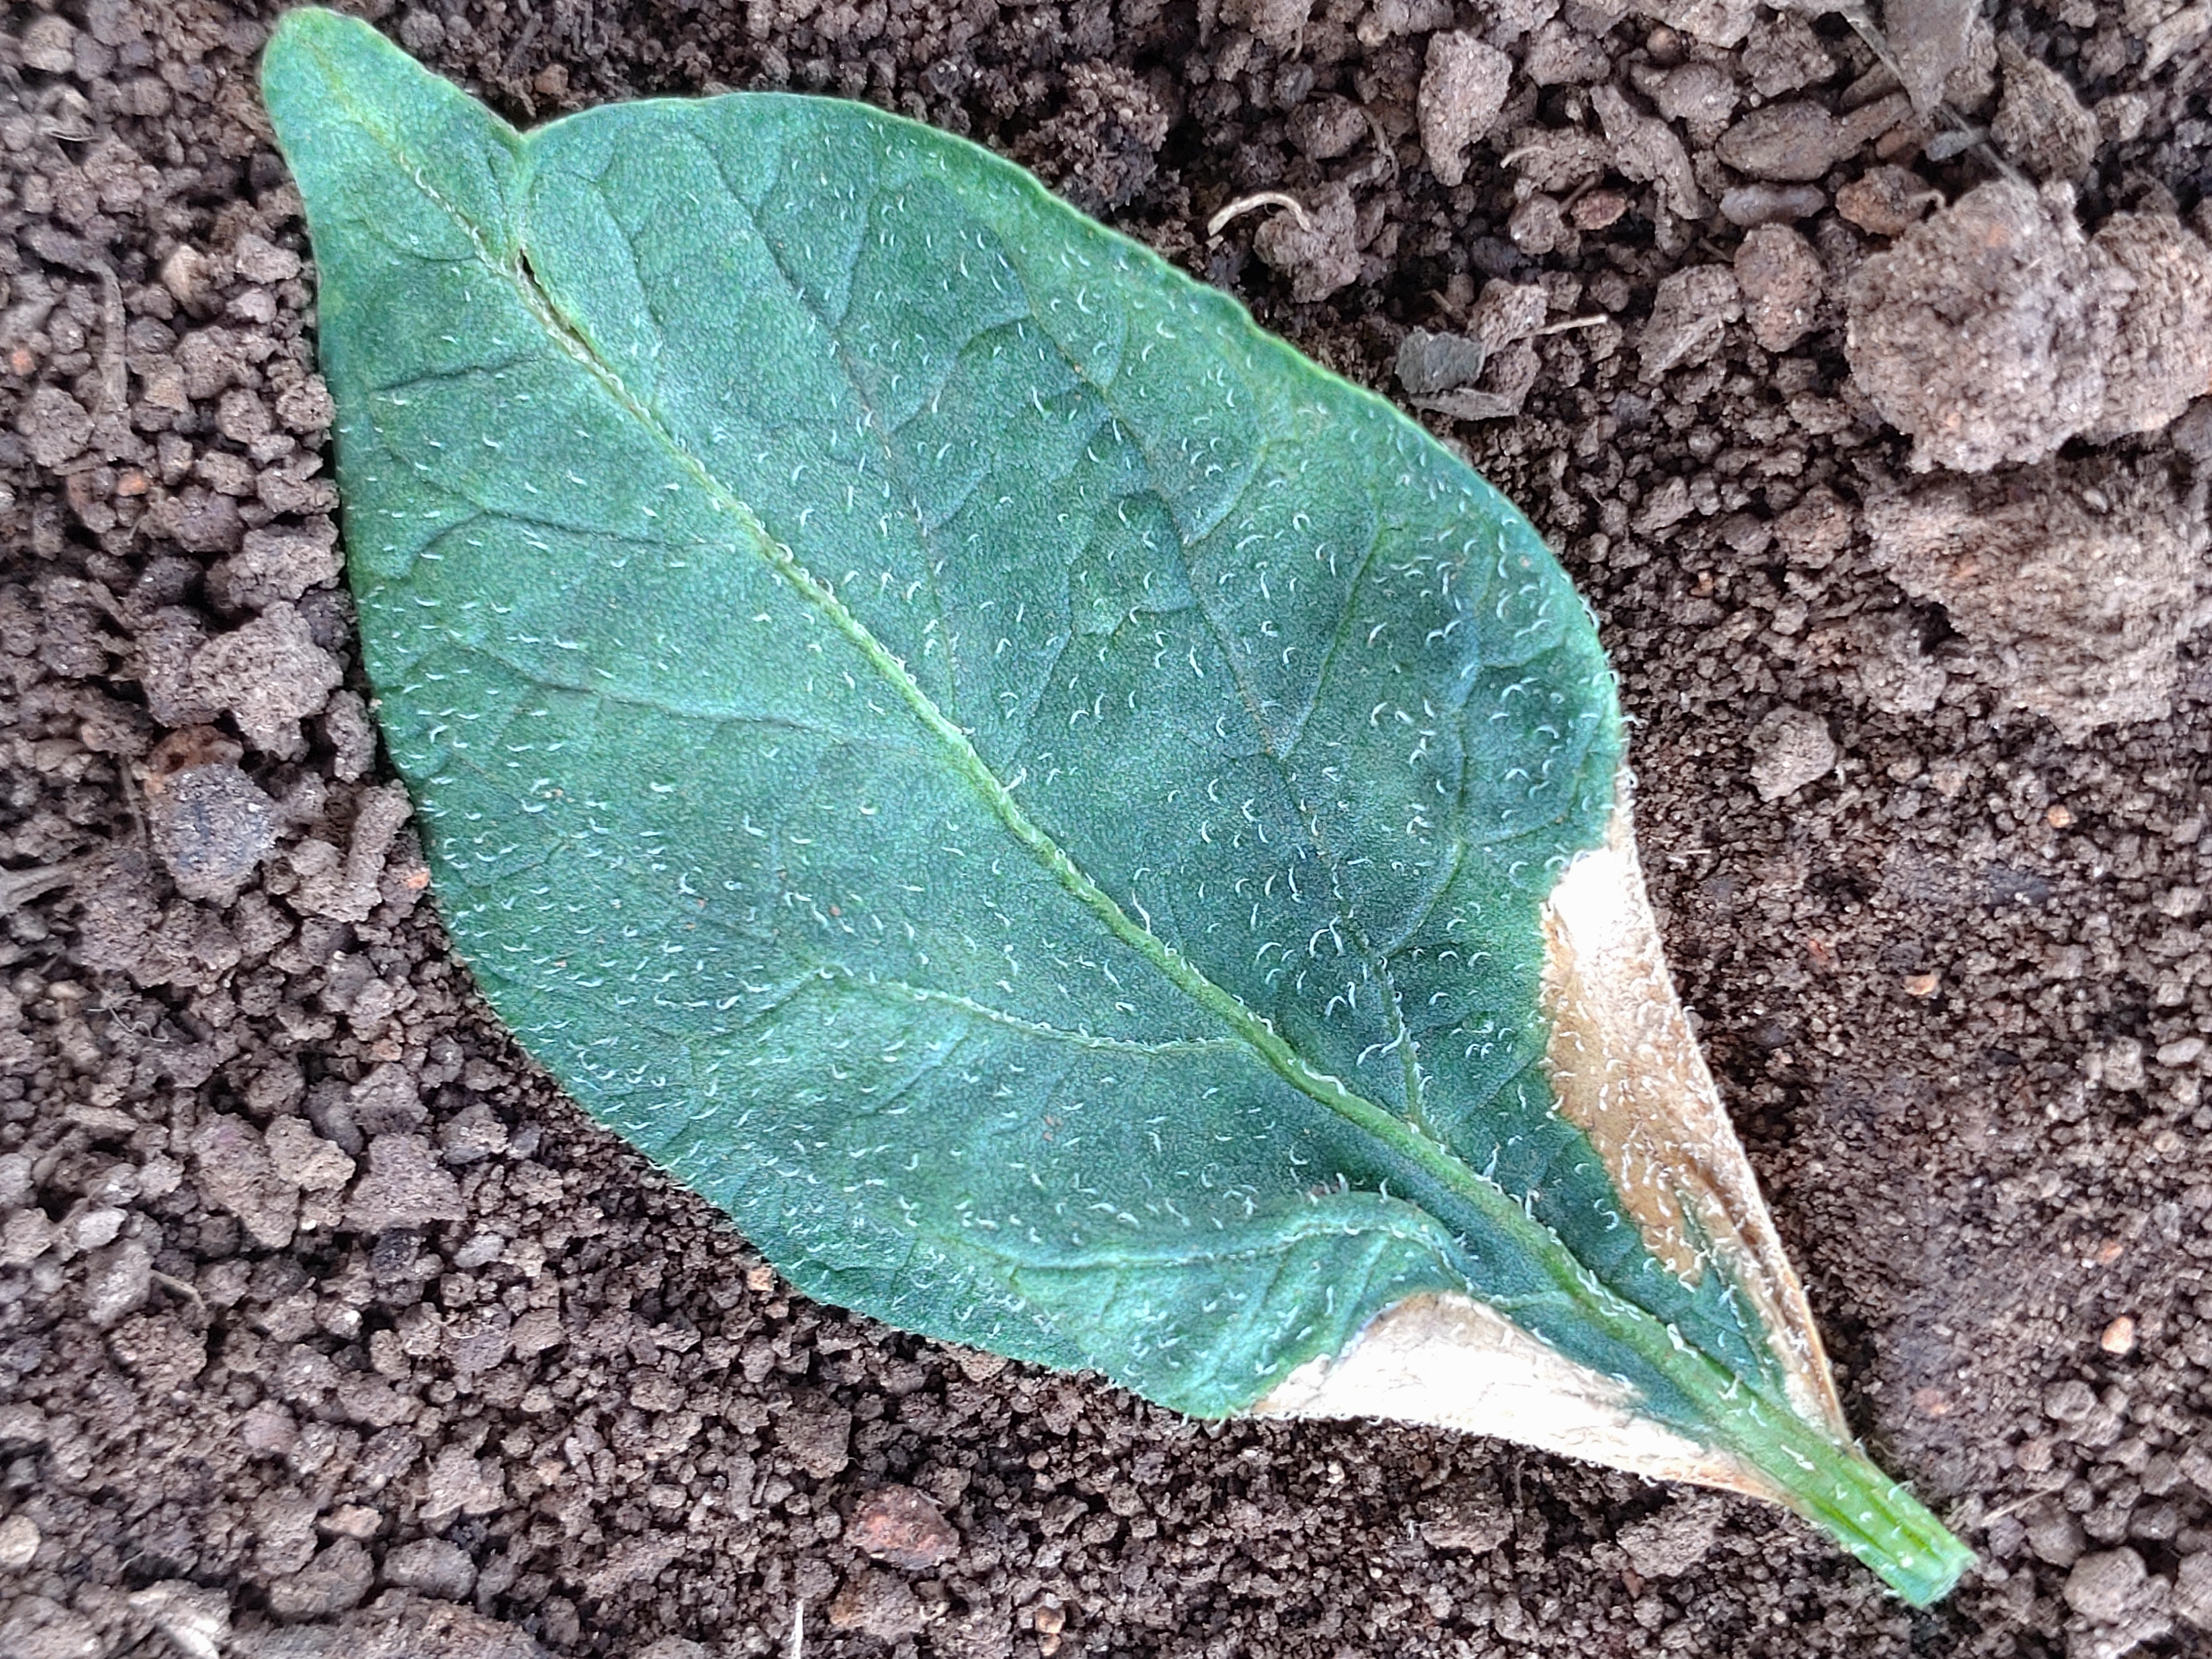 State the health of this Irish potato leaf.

early blight
